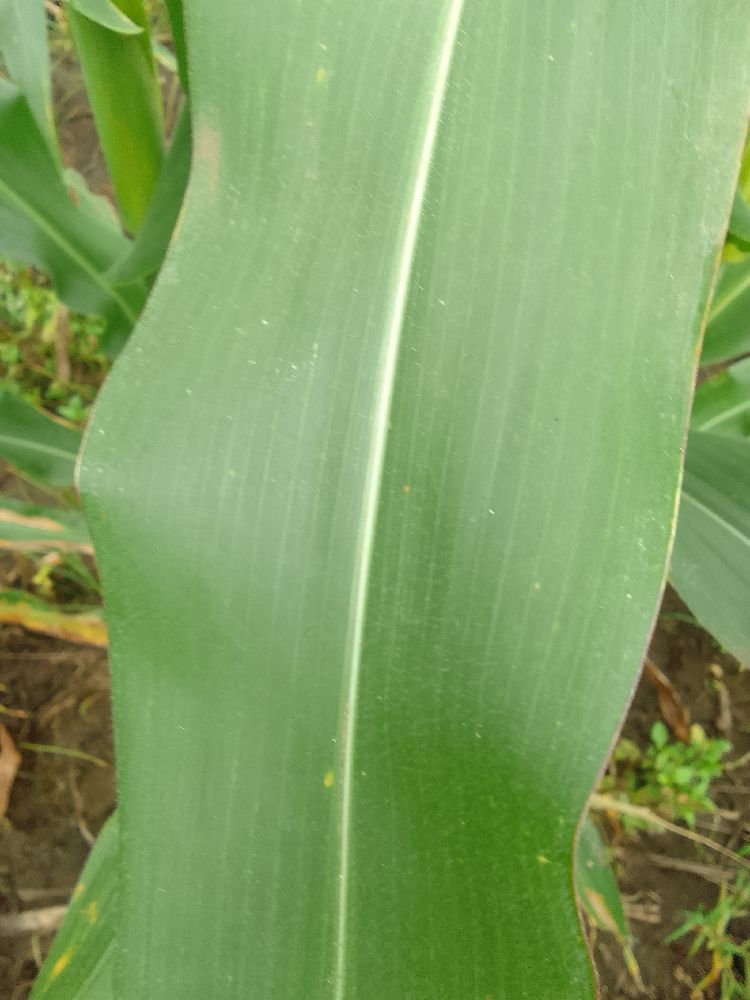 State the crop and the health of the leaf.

maize, healthy
